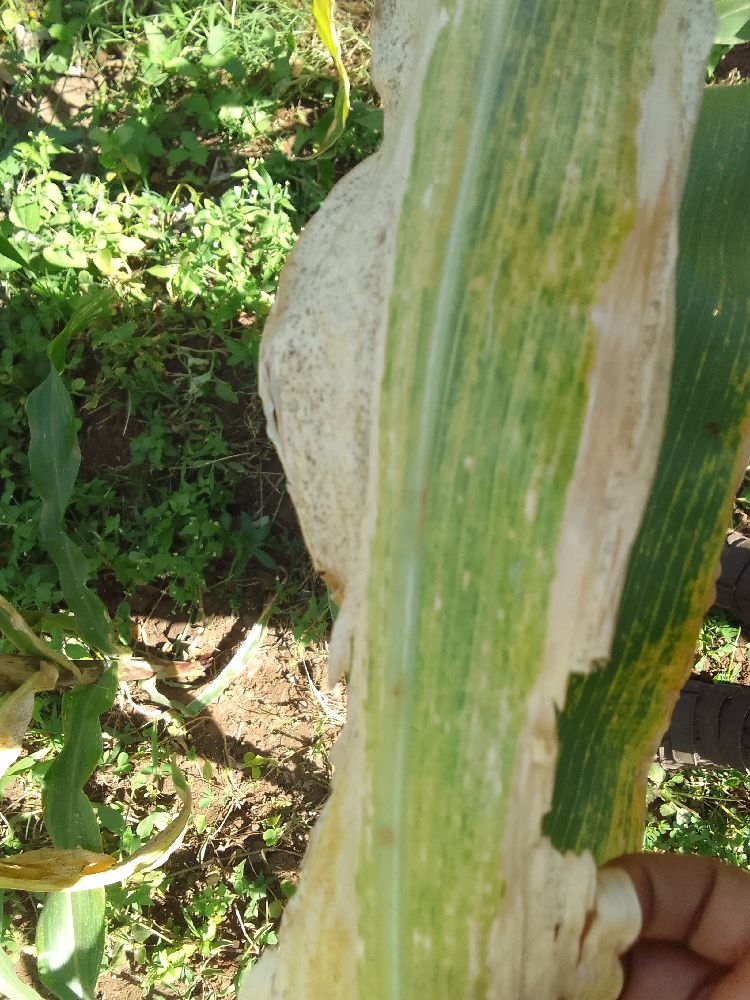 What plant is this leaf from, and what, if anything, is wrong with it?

maize, maize lethal necrosis
